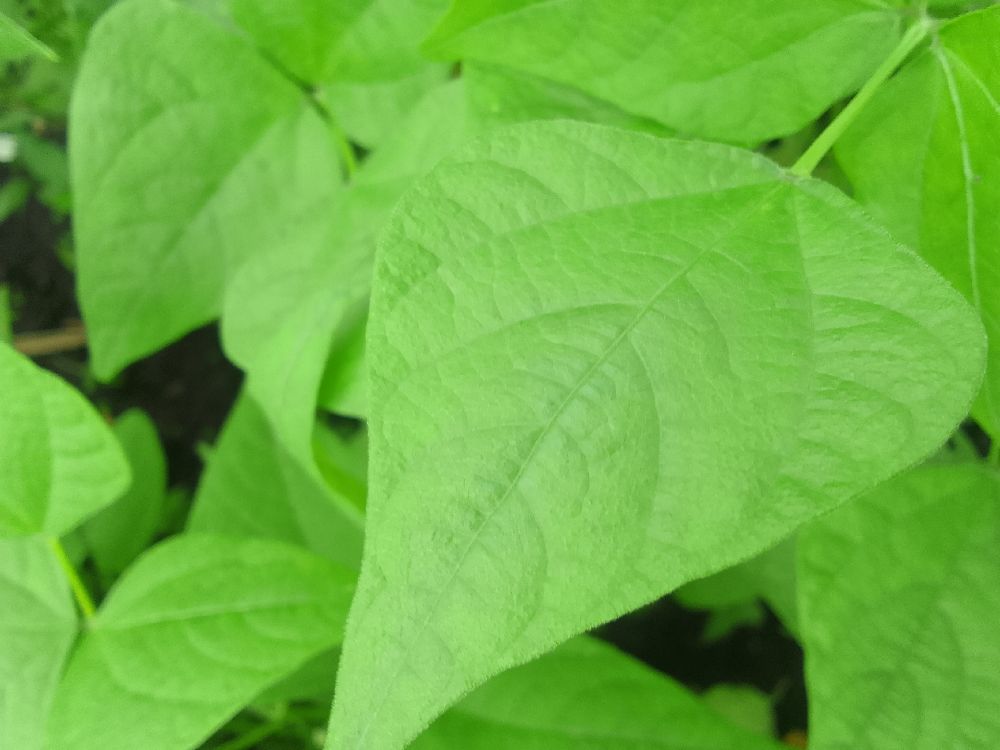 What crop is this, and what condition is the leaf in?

common bean, healthy
